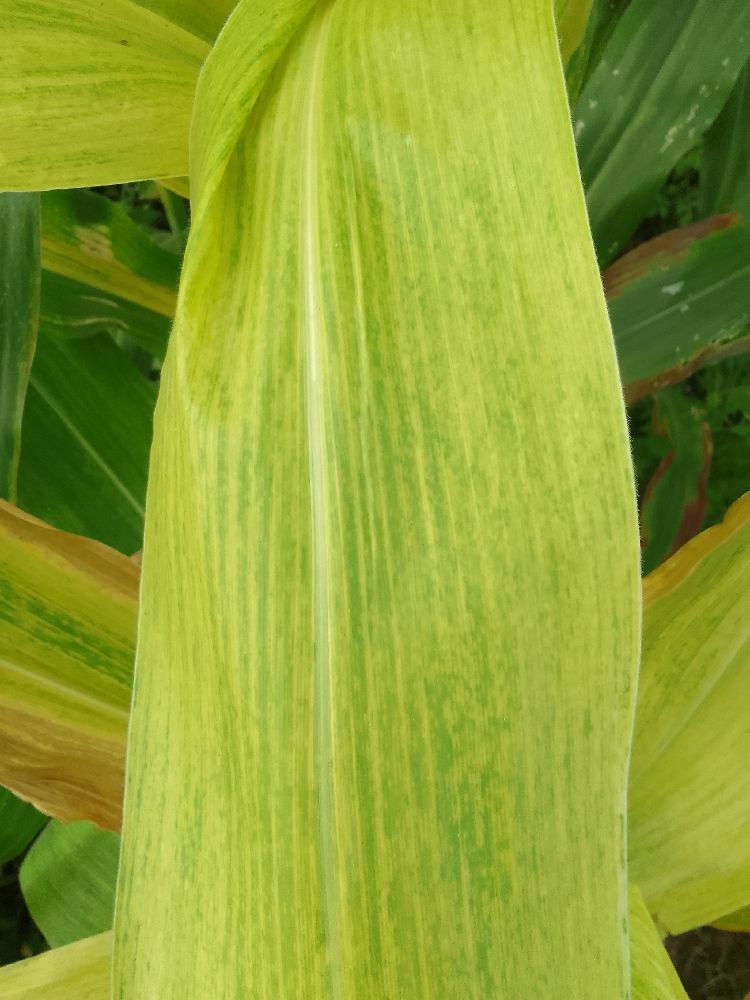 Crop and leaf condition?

maize, maize lethal necrosis
